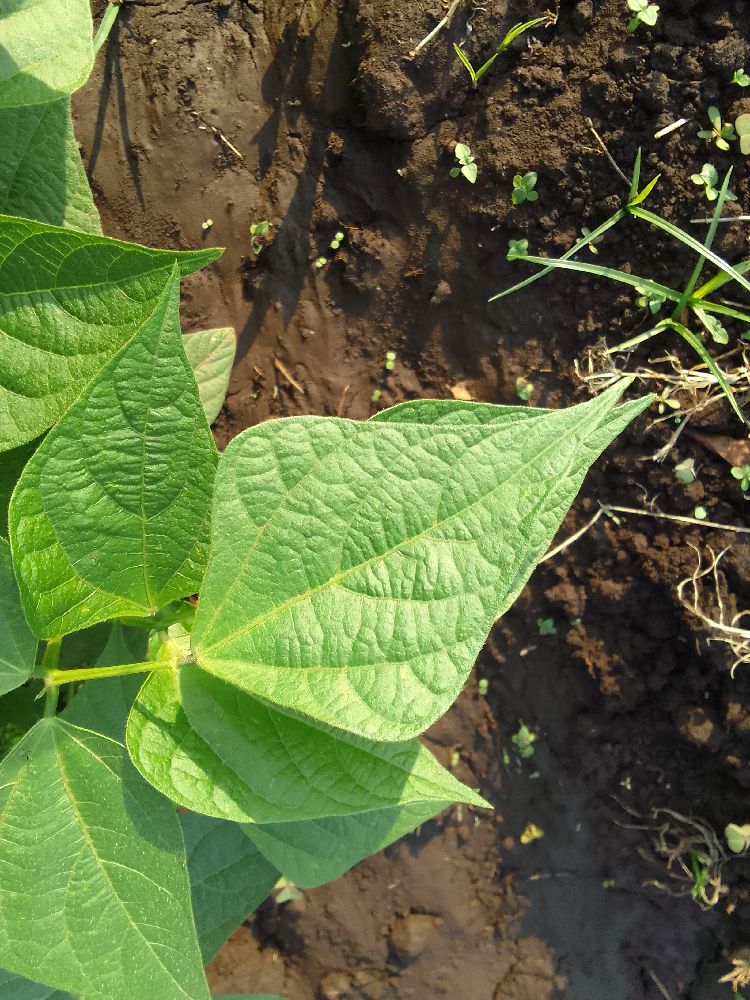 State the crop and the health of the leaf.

common bean, healthy
